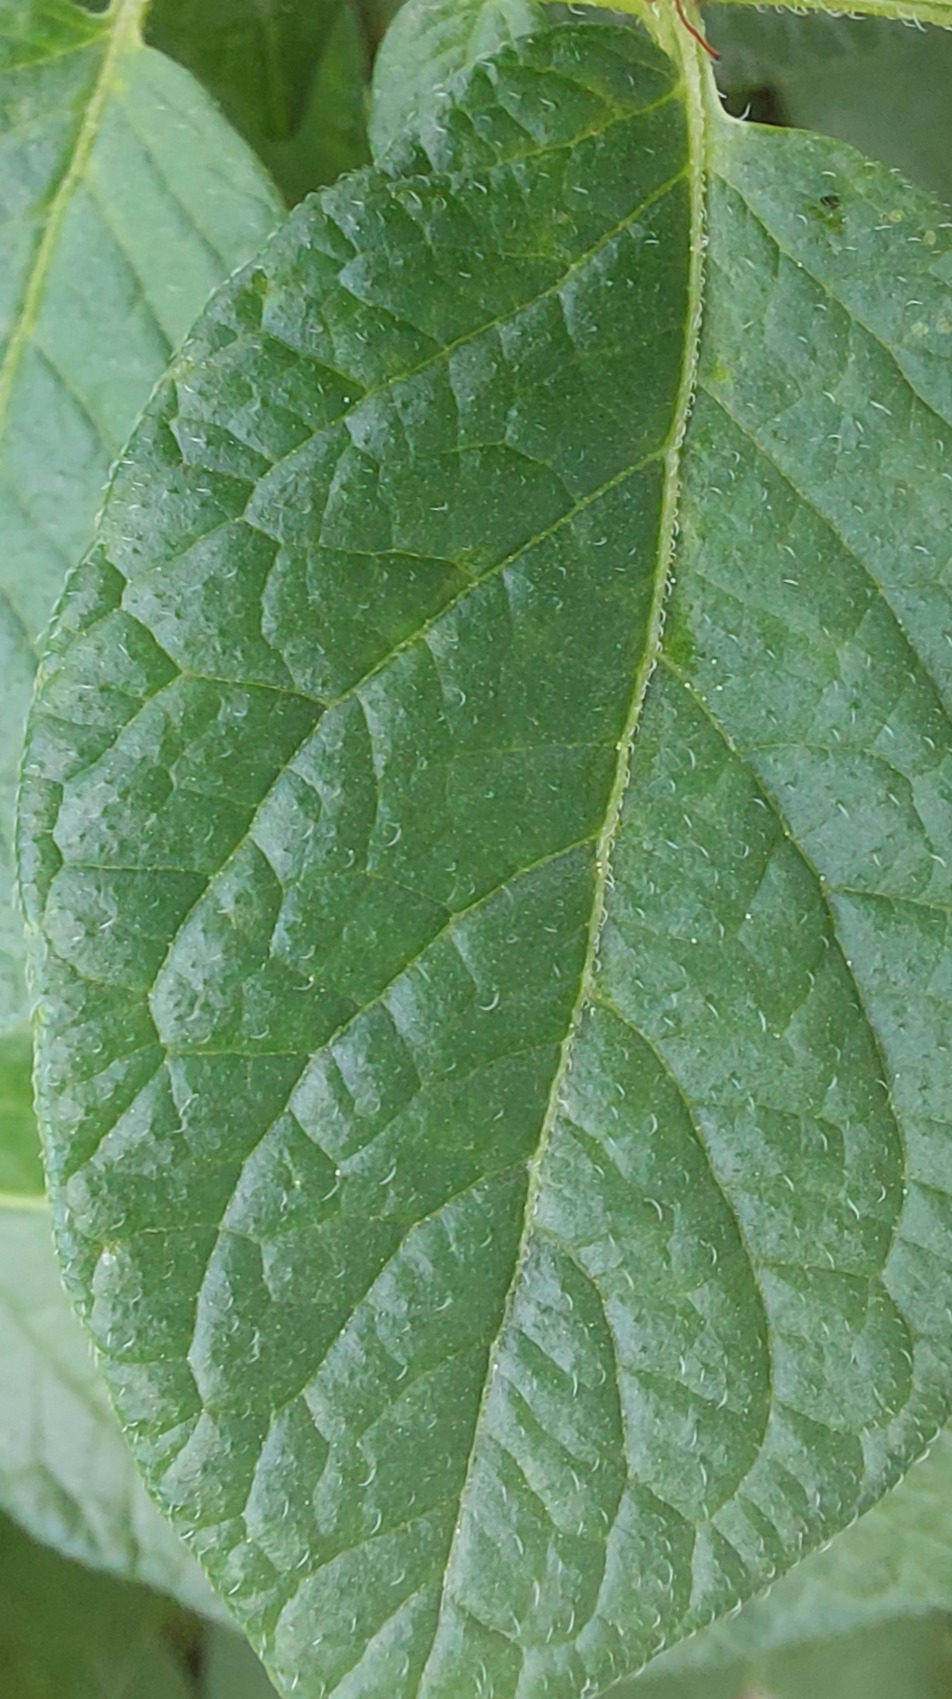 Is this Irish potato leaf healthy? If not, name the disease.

healthy
